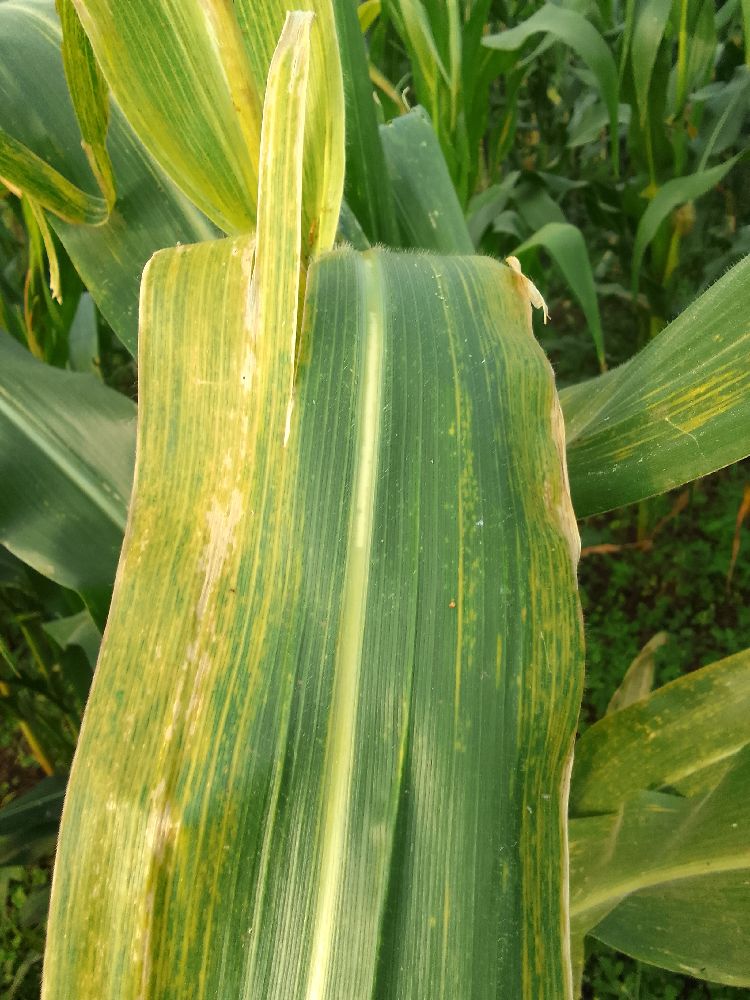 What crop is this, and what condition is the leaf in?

maize, maize lethal necrosis
